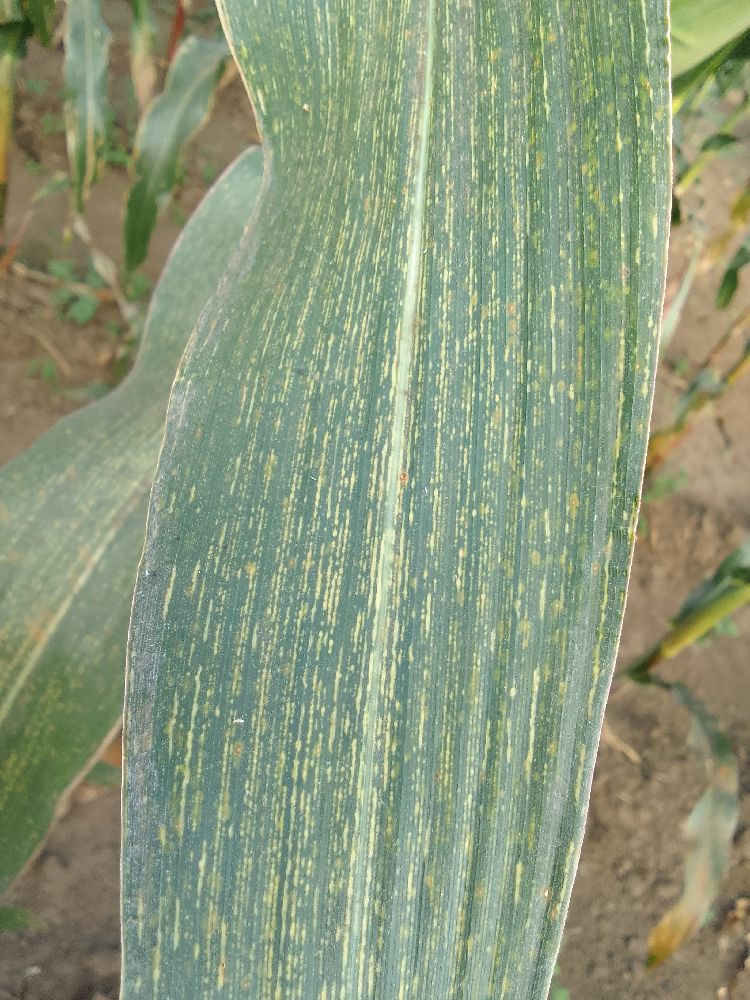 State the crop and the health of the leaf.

maize, maize streak virus
